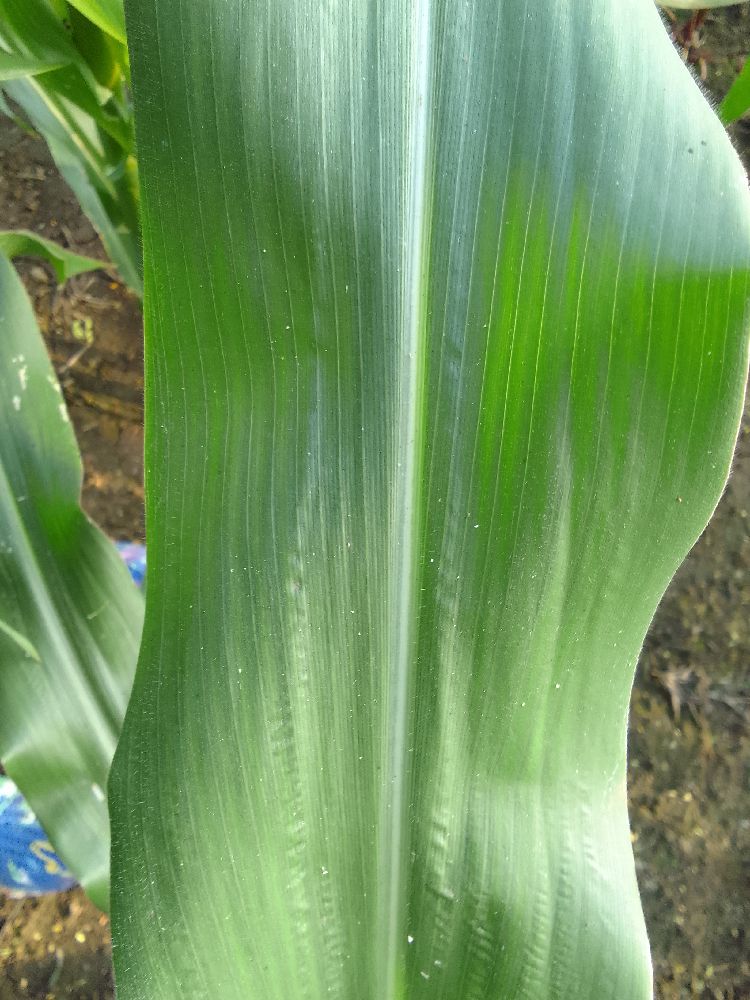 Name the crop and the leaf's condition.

maize, healthy
